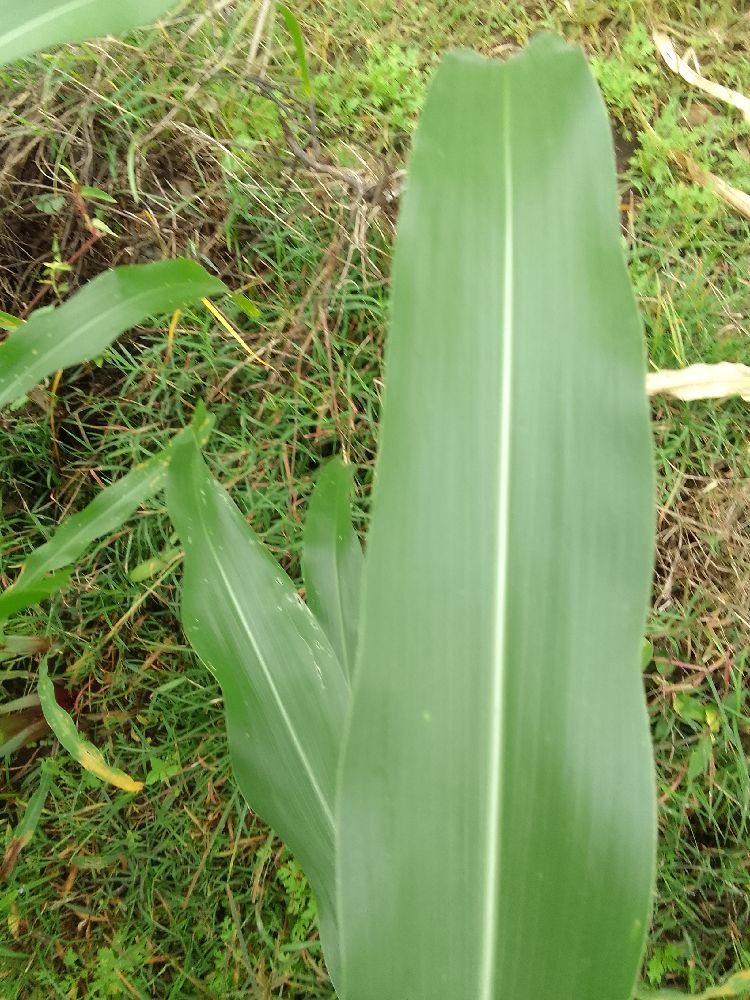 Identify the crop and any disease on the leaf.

maize, healthy
